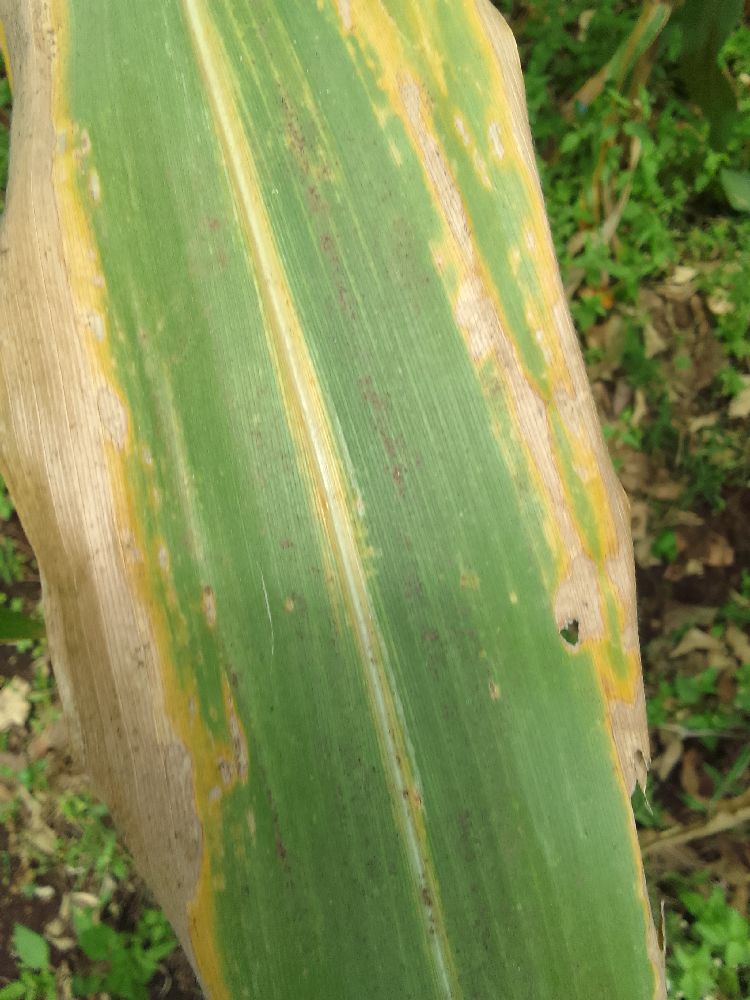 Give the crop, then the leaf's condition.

maize, maize lethal necrosis
